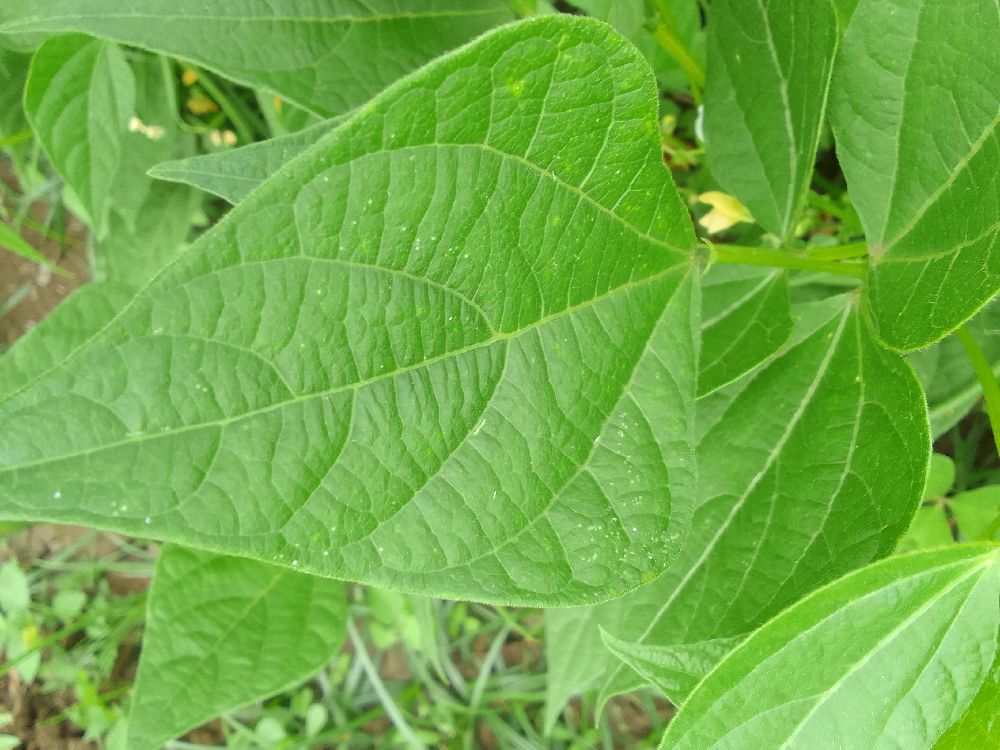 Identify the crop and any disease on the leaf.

common bean, healthy
